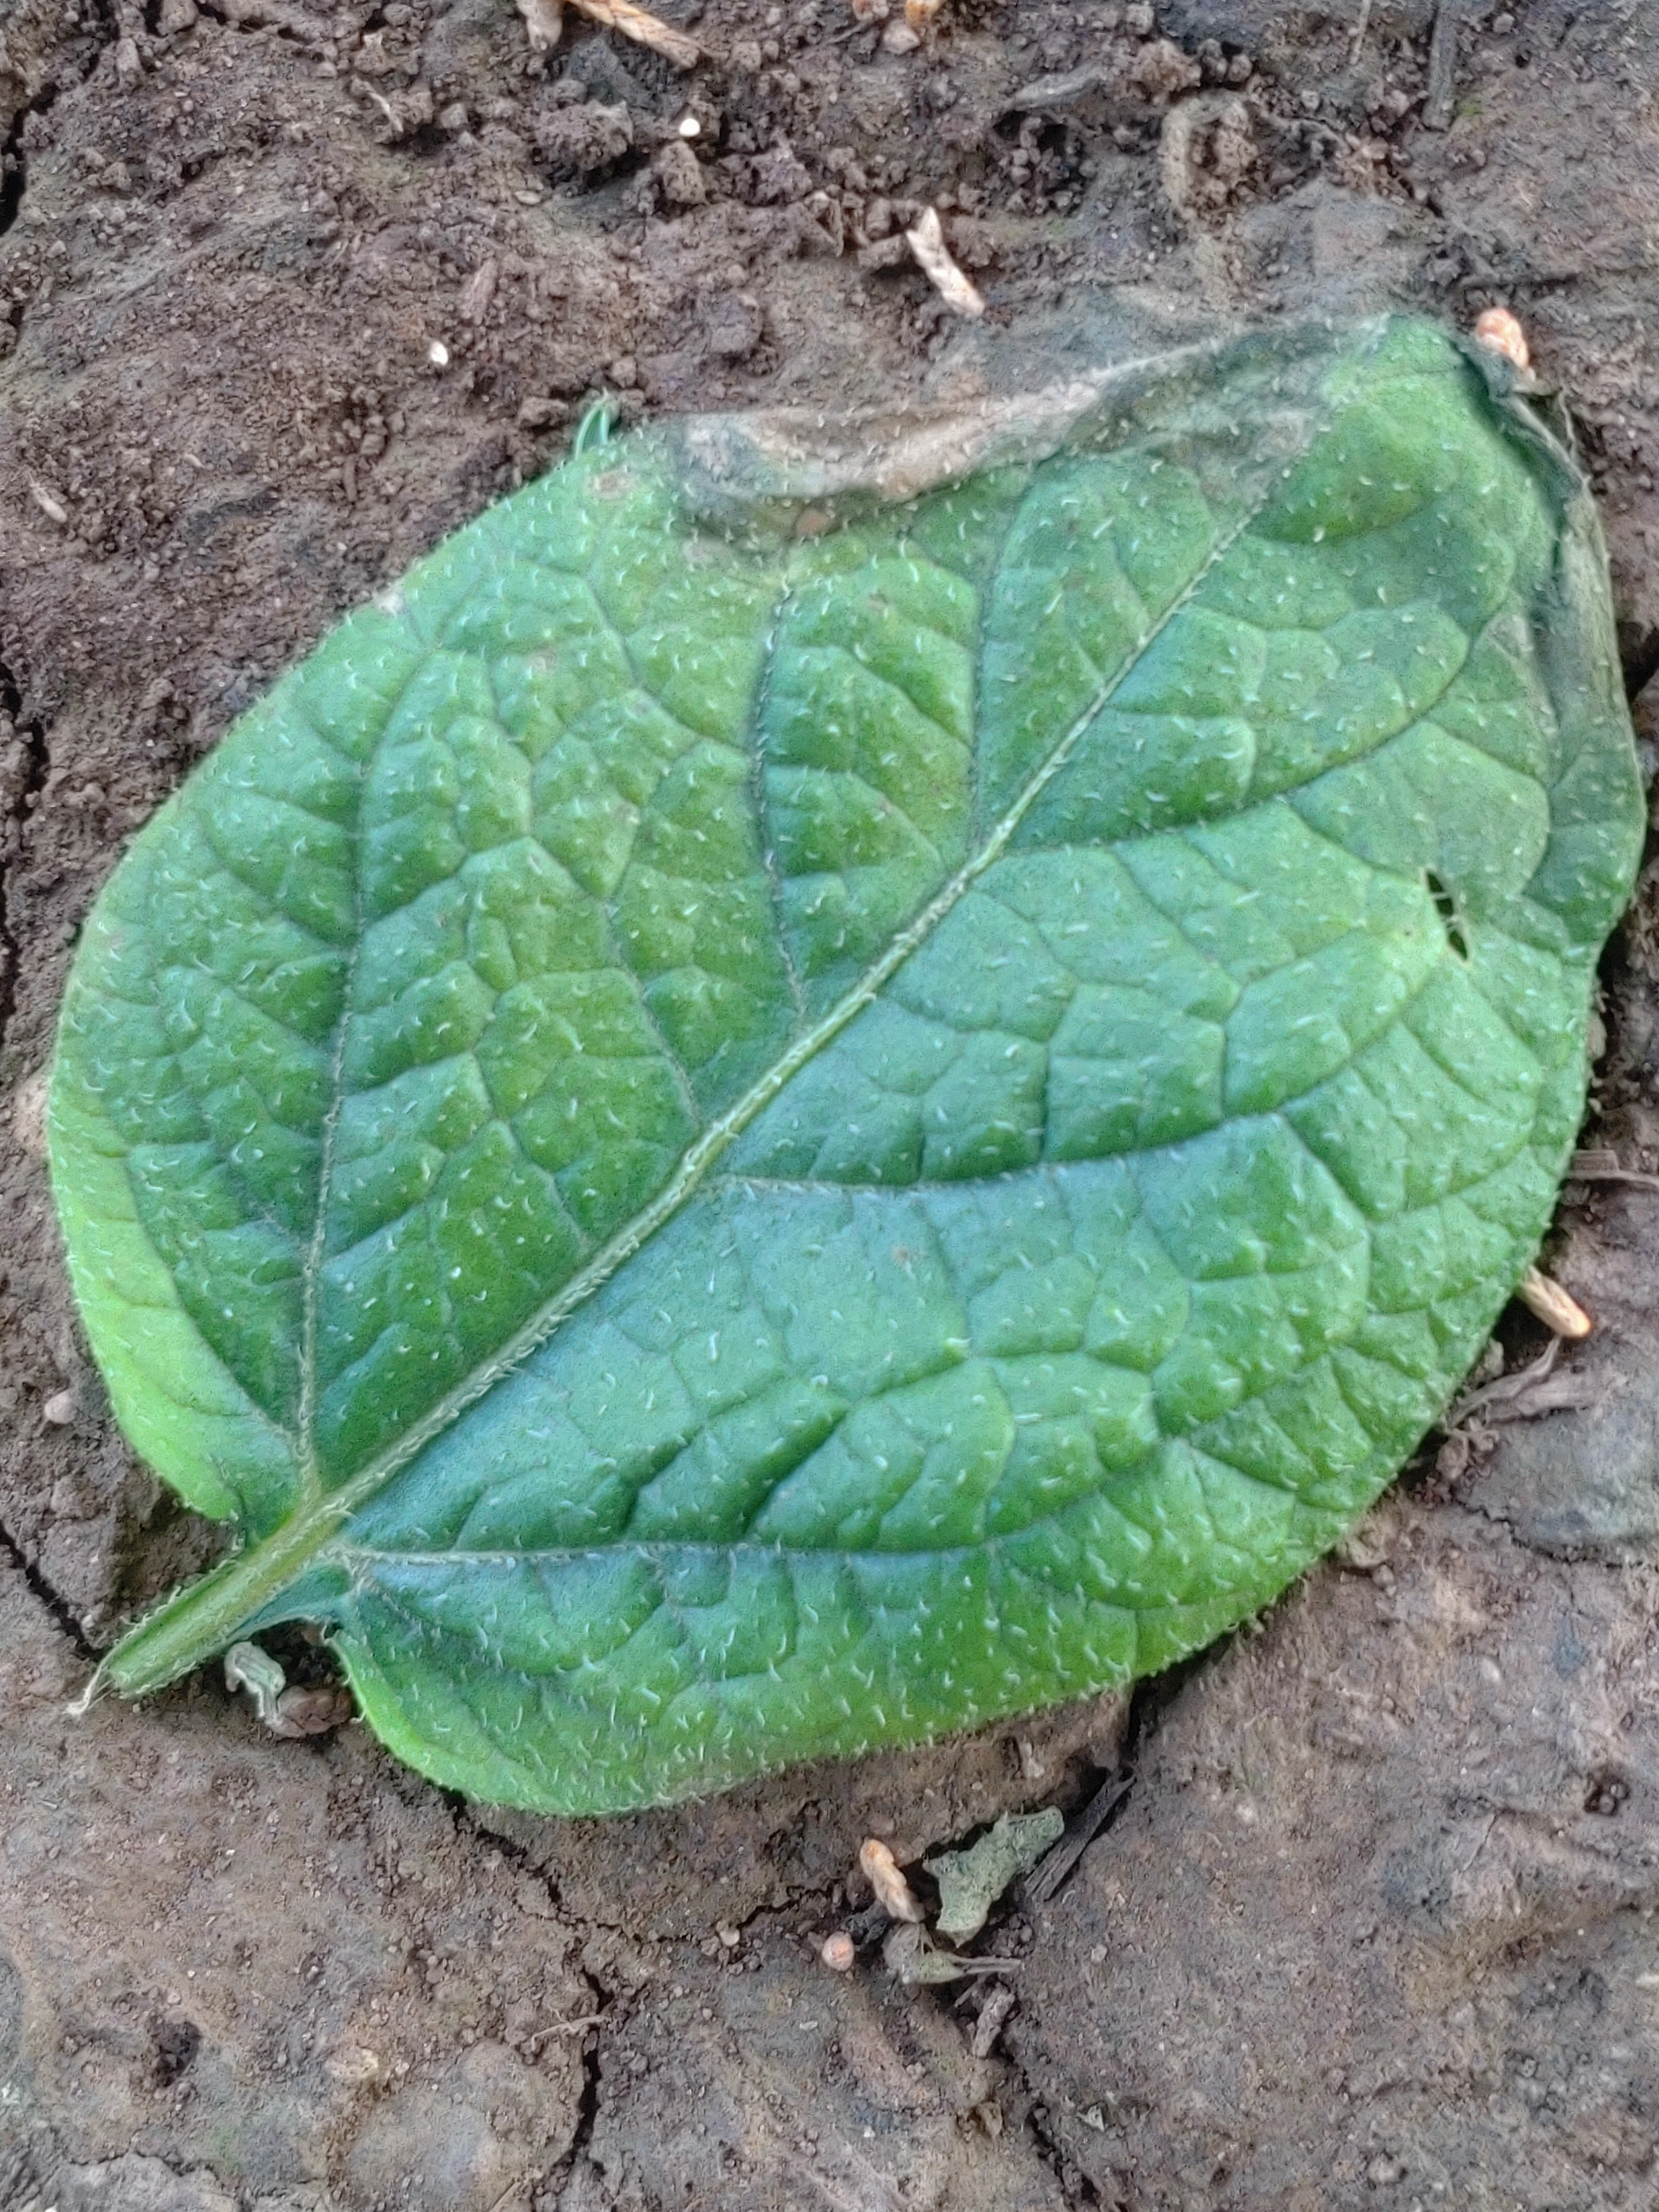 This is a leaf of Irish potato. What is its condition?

early blight
